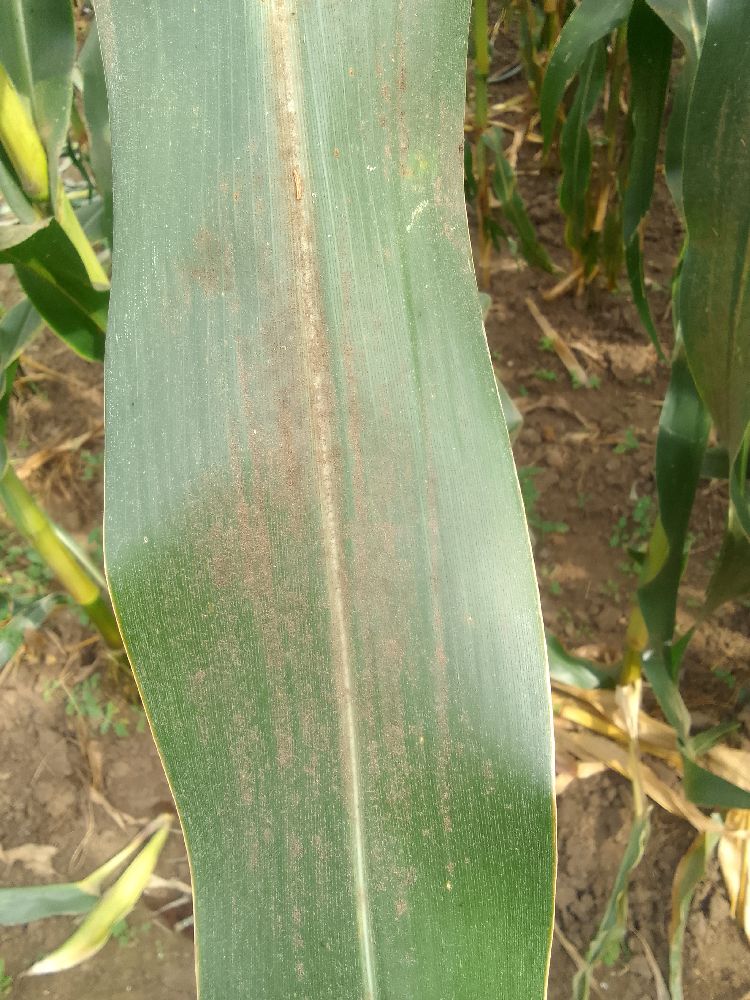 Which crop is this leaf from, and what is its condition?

maize, healthy
